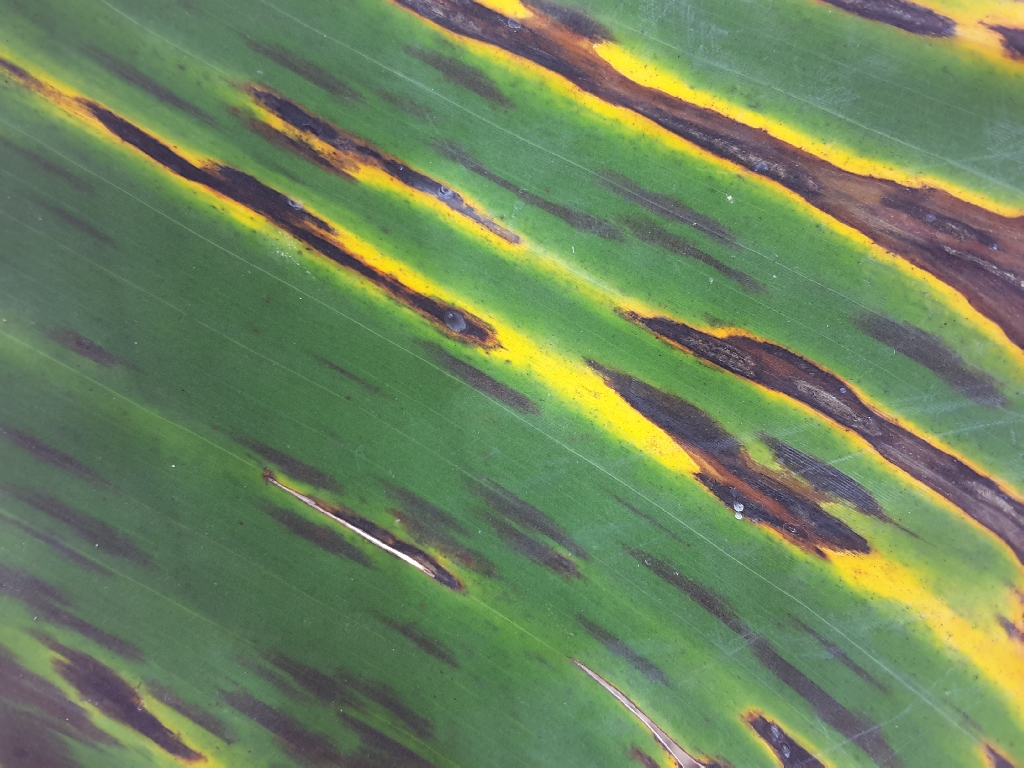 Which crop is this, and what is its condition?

banana, black sigatoka
